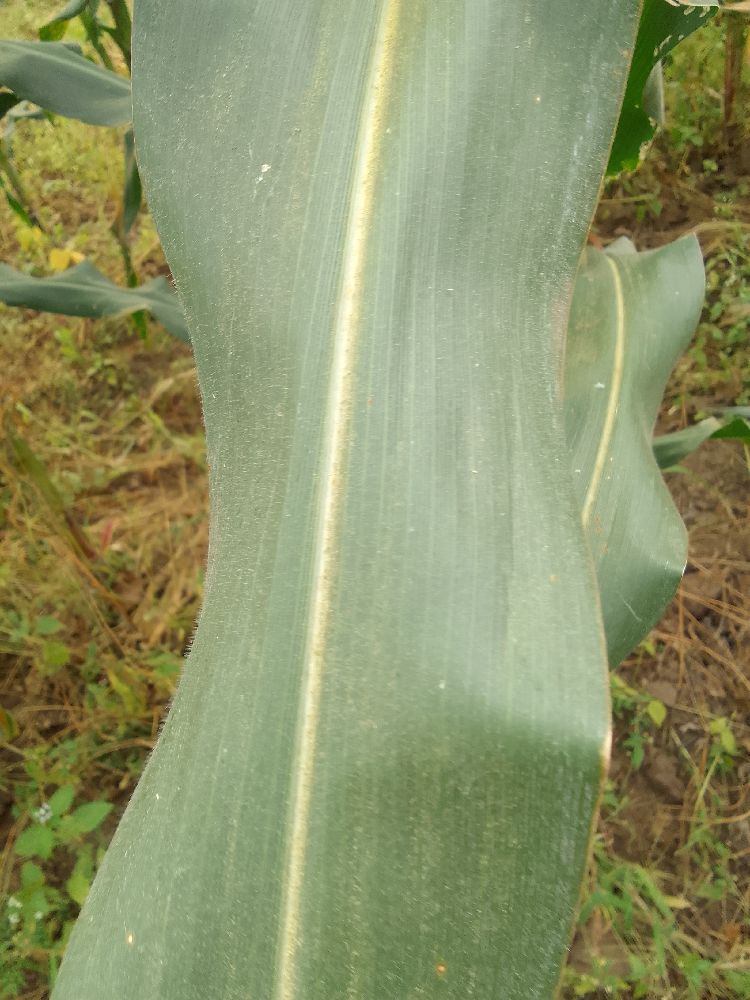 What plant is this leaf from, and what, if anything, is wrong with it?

maize, healthy
